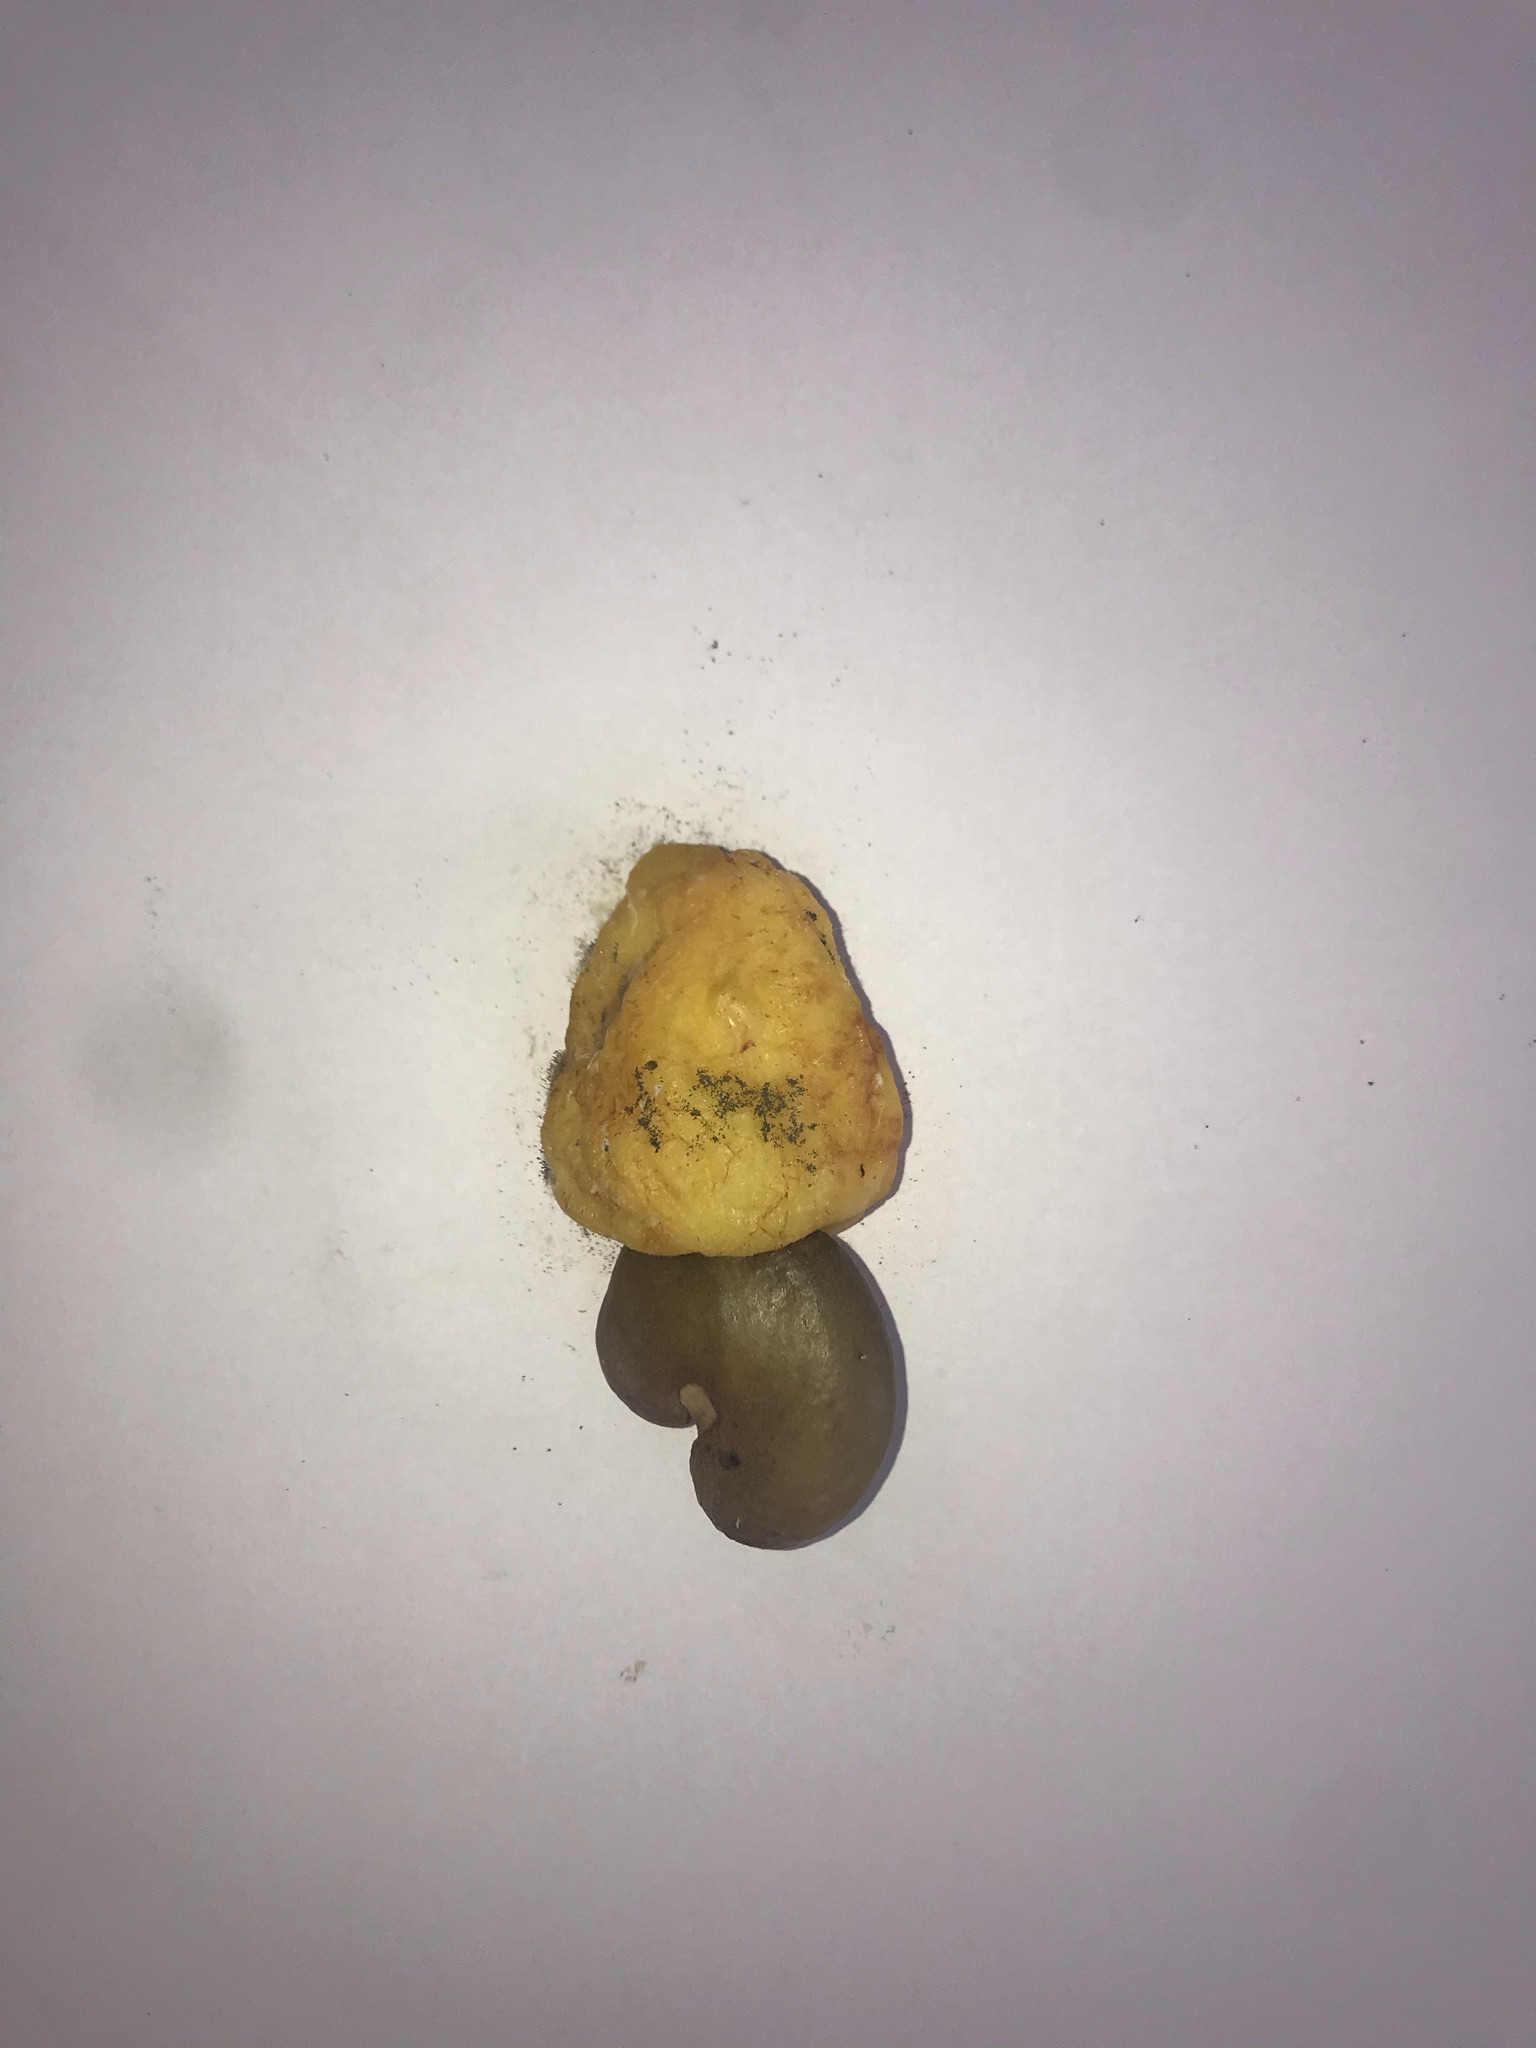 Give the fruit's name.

caju amarelo
